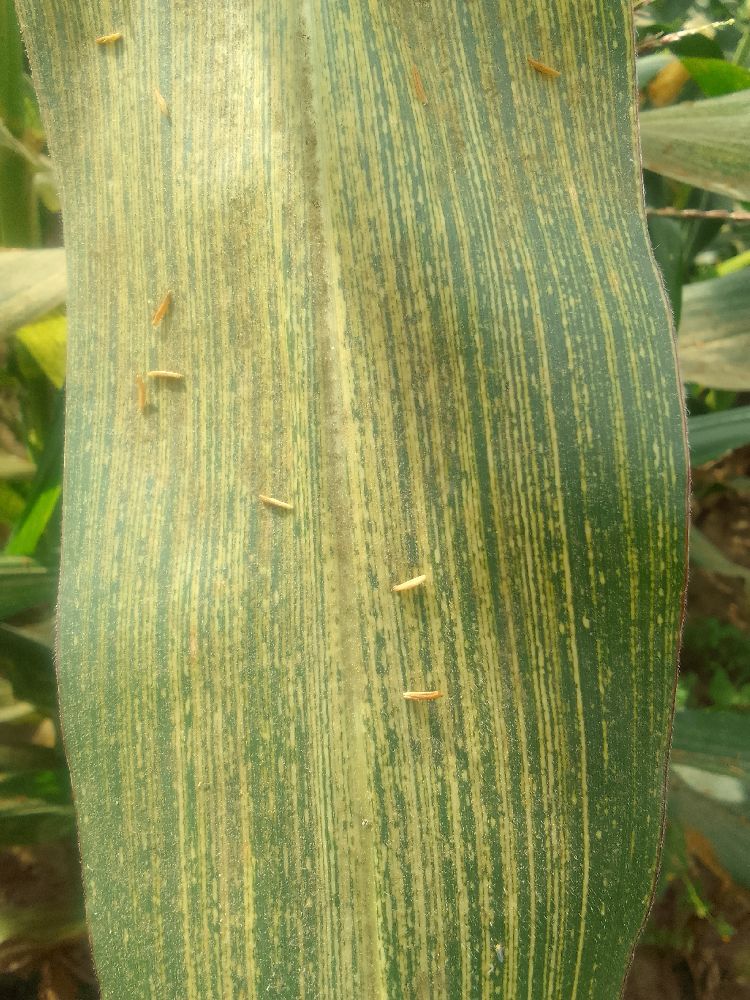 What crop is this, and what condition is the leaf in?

maize, maize streak virus
